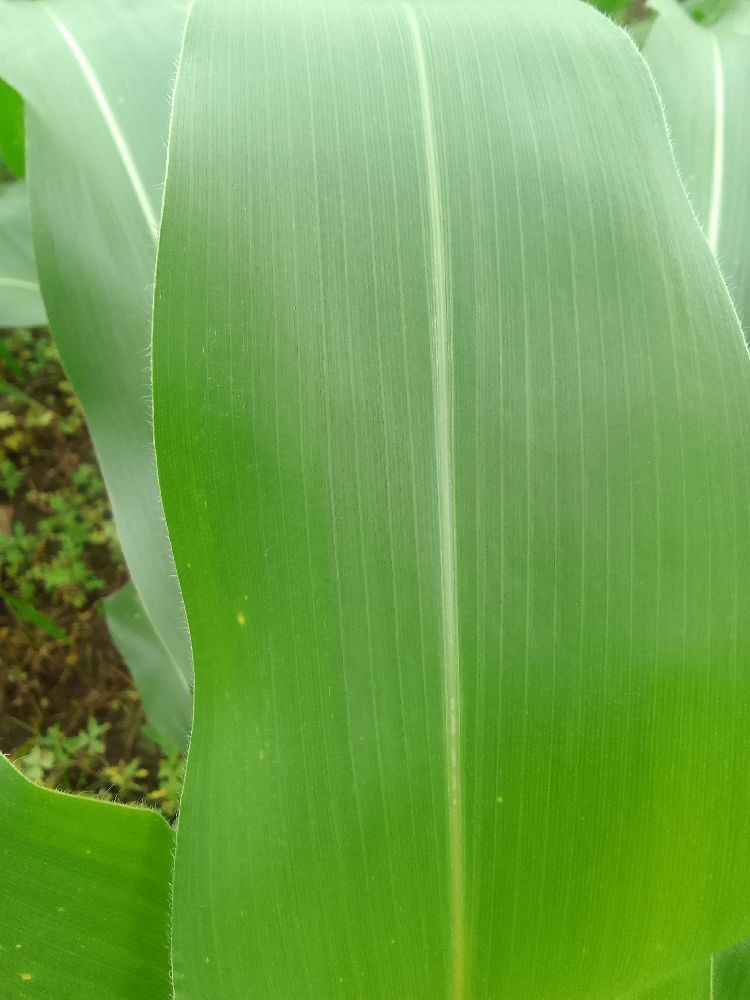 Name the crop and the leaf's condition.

maize, healthy
